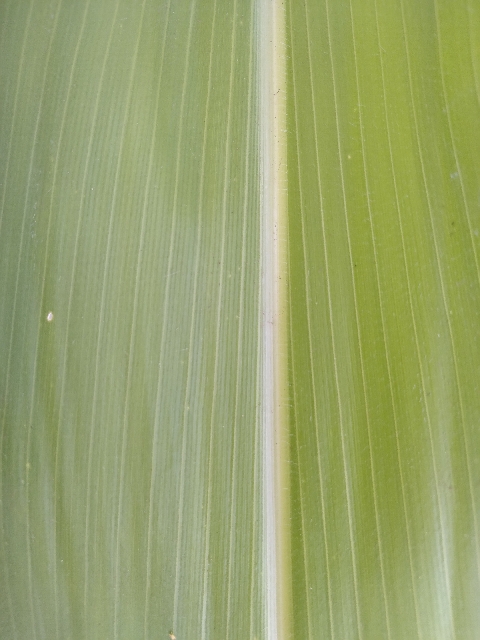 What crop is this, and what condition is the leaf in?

maize, healthy
